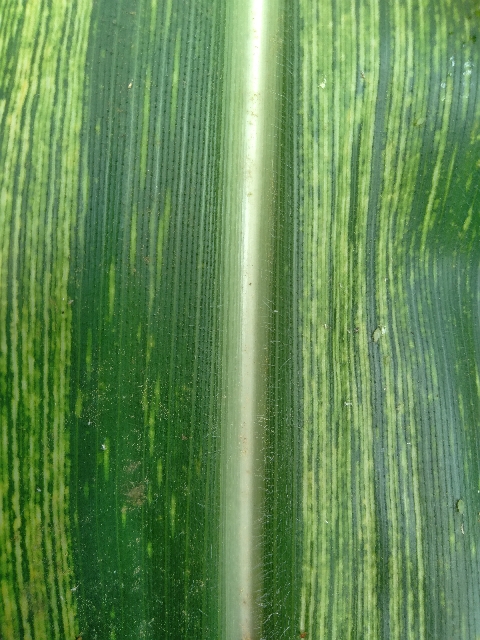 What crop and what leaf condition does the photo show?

maize, maize streak virus
